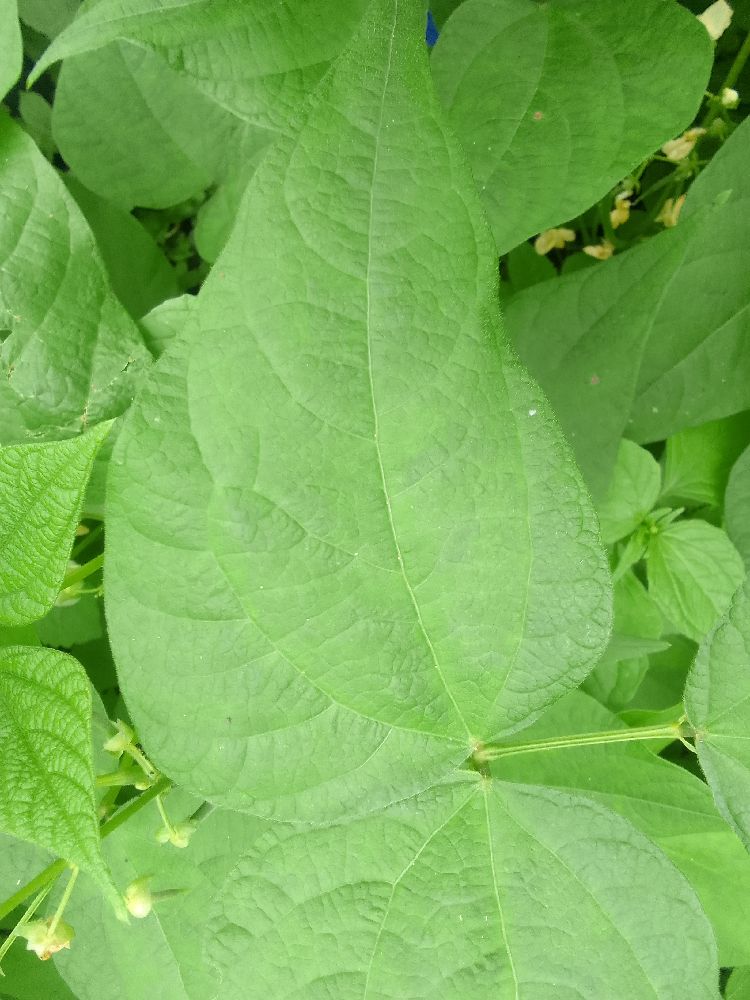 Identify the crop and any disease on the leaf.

common bean, healthy
